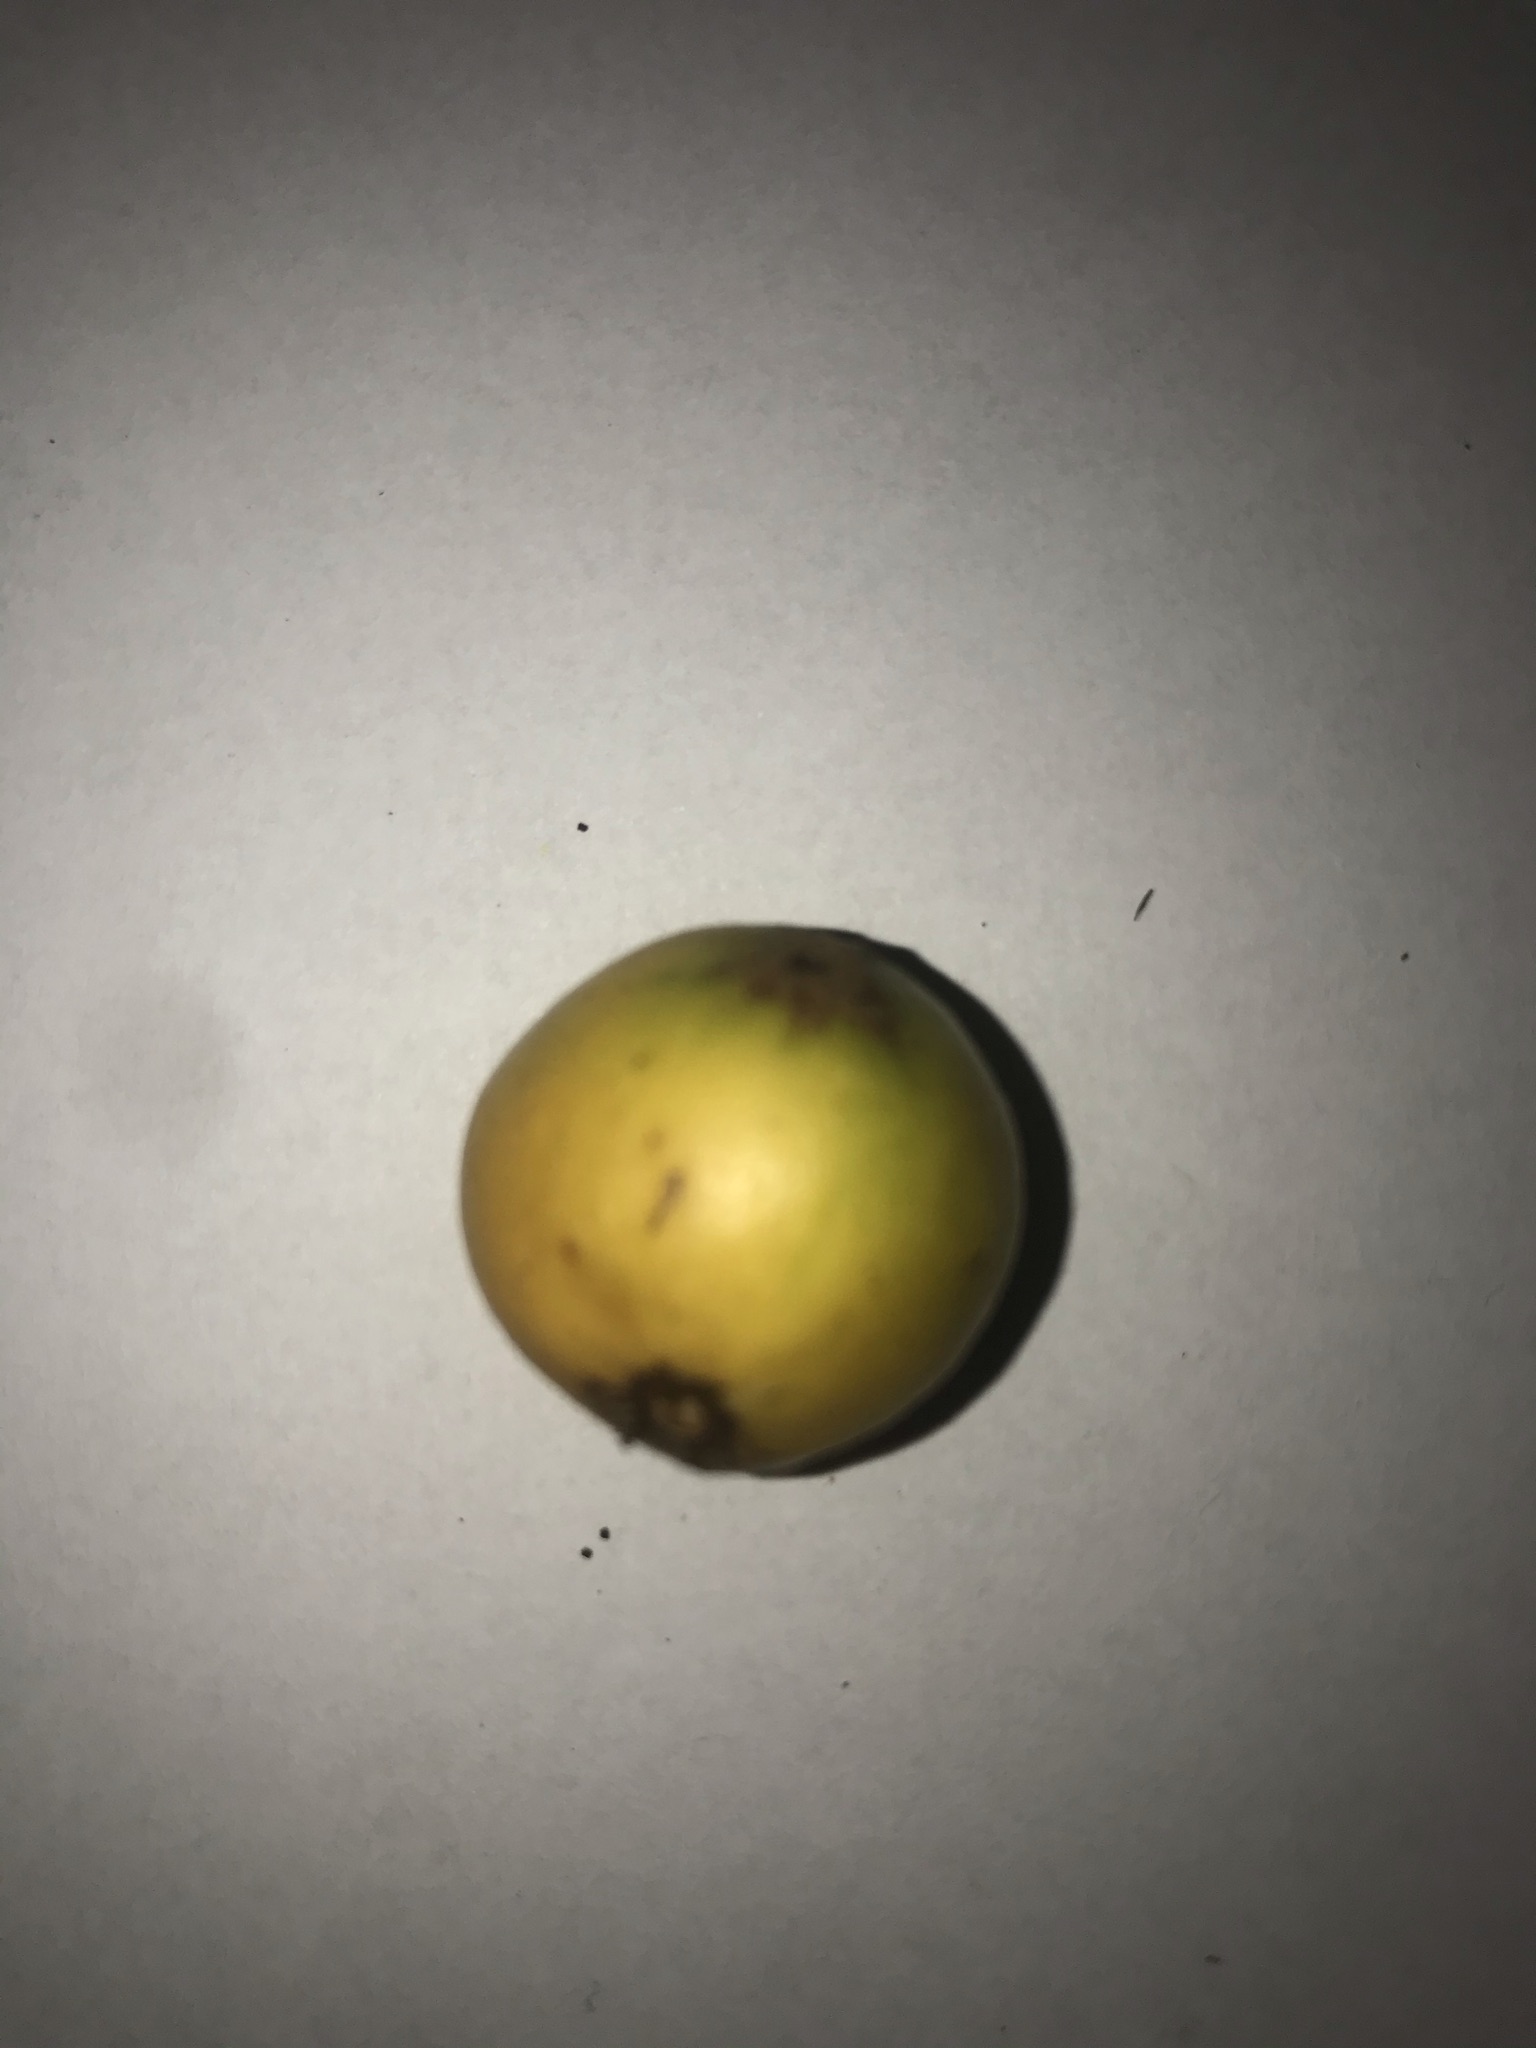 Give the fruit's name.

abiu
